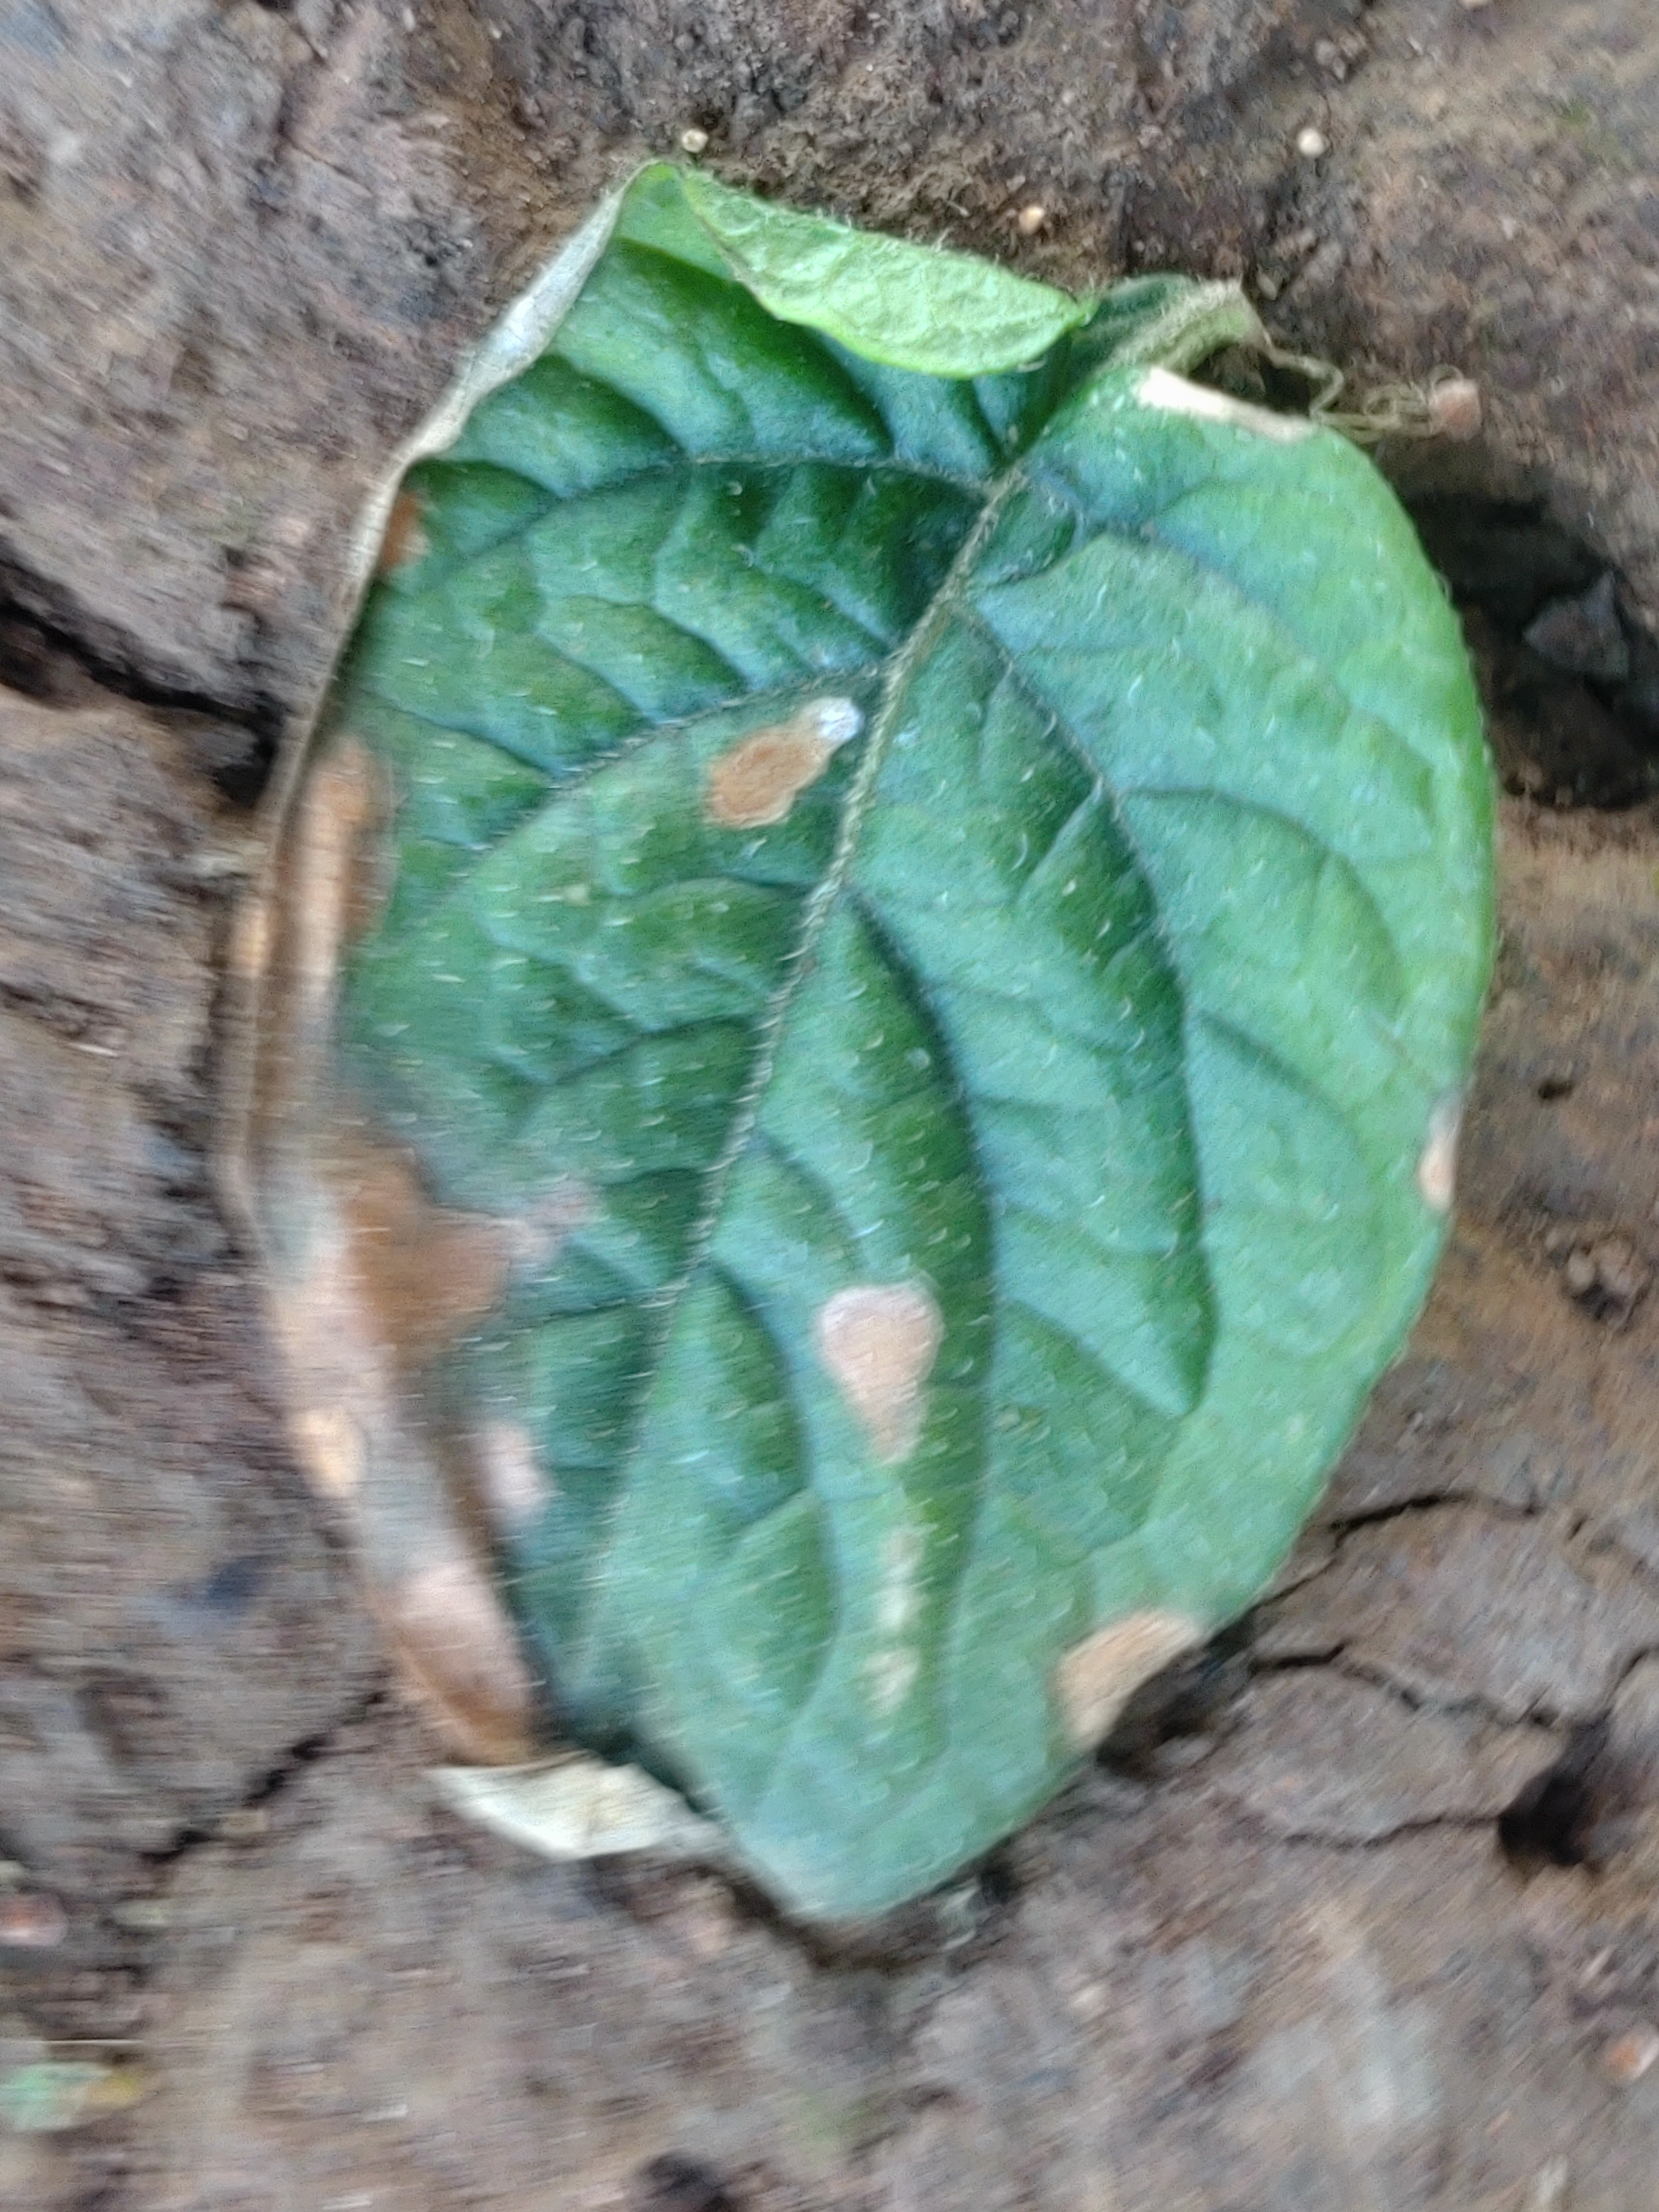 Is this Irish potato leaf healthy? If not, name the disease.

early blight
